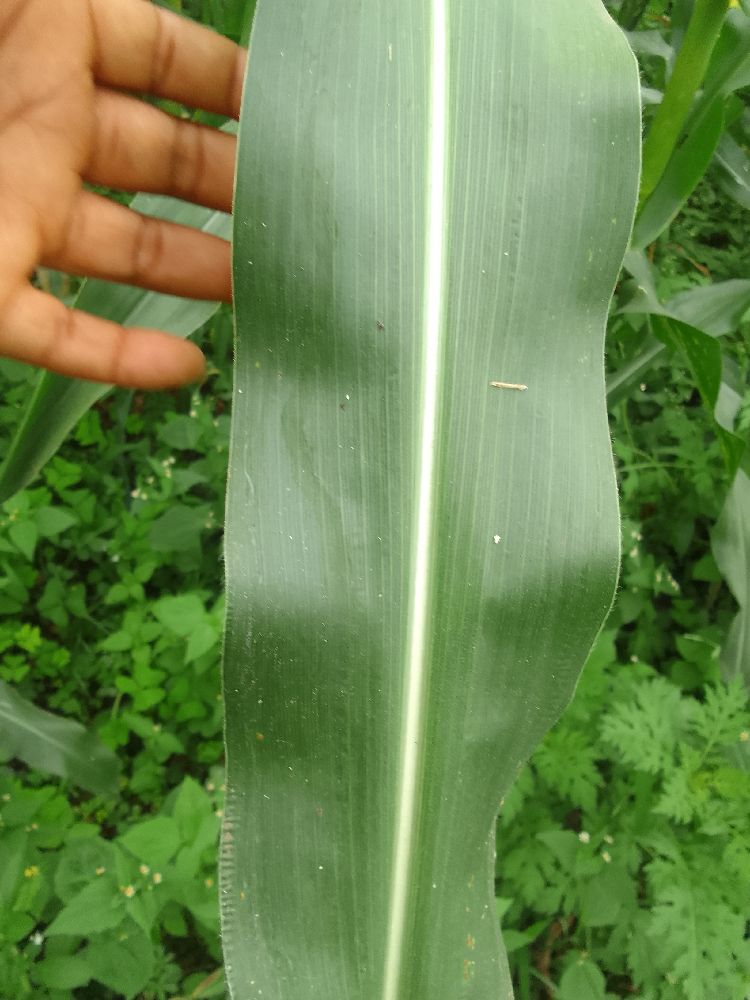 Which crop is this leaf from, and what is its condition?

maize, healthy
